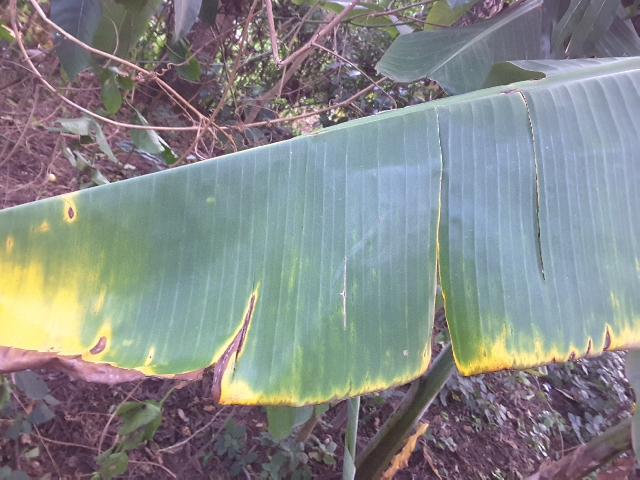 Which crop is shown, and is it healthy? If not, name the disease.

banana, fusarium wilt race 1
